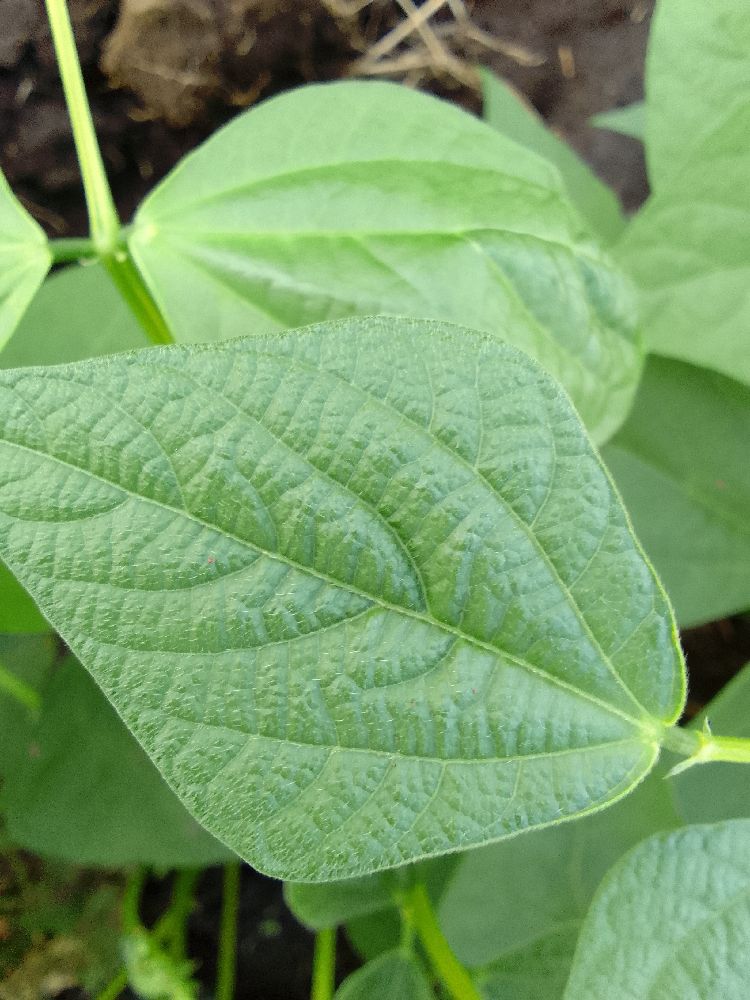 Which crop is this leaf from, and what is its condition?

common bean, healthy
